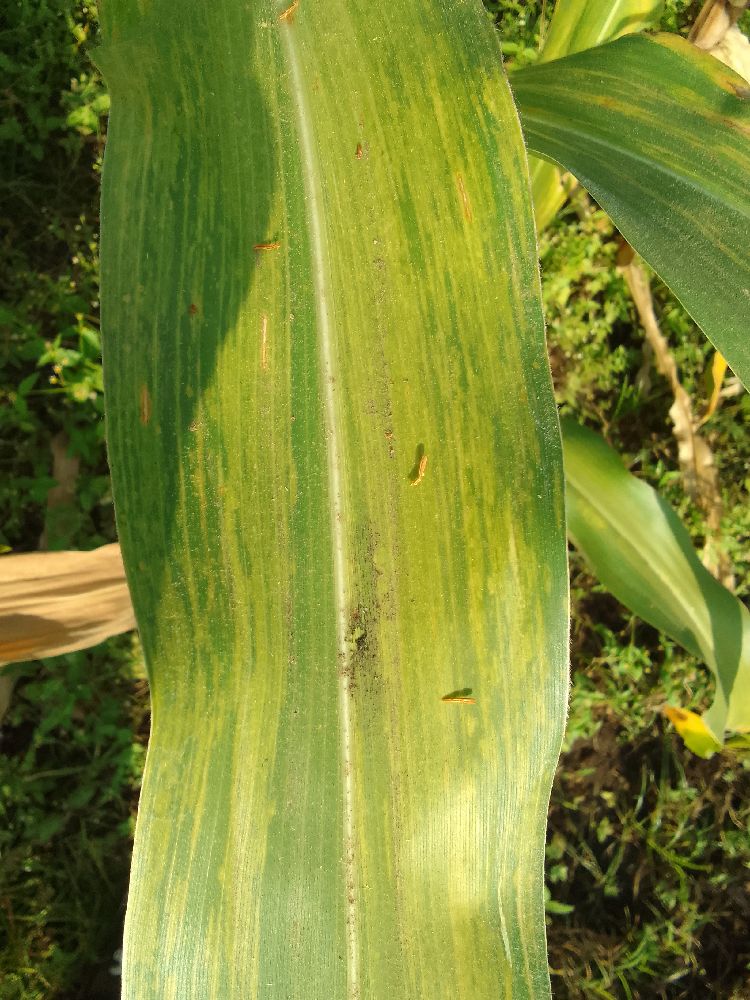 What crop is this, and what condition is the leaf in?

maize, maize lethal necrosis
